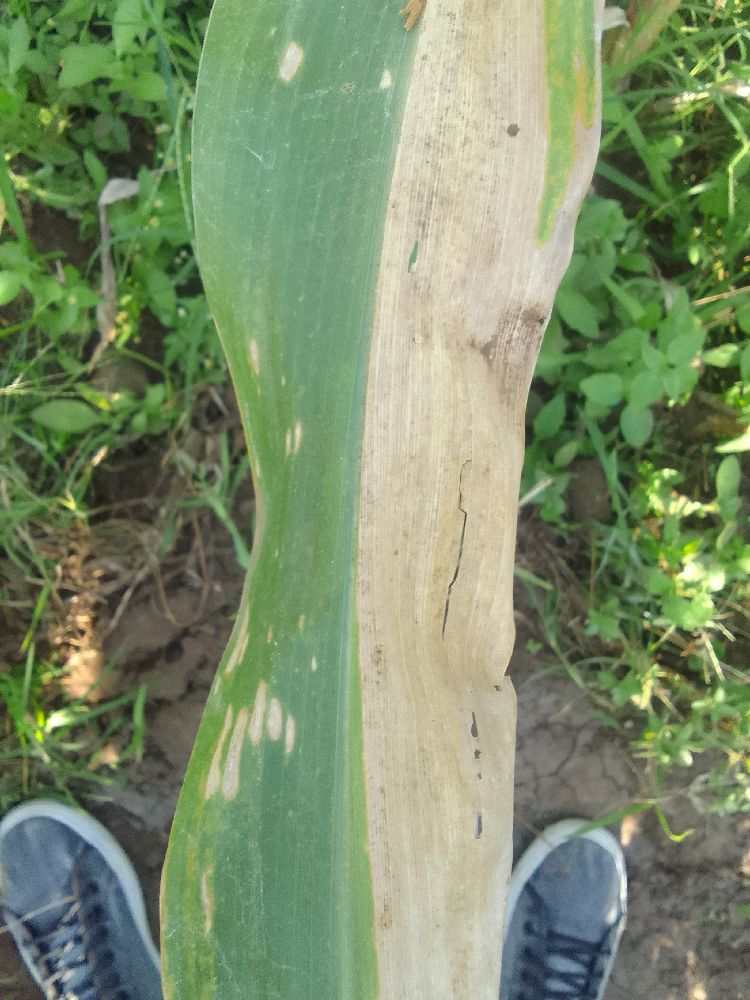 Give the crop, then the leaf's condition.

maize, maize lethal necrosis
